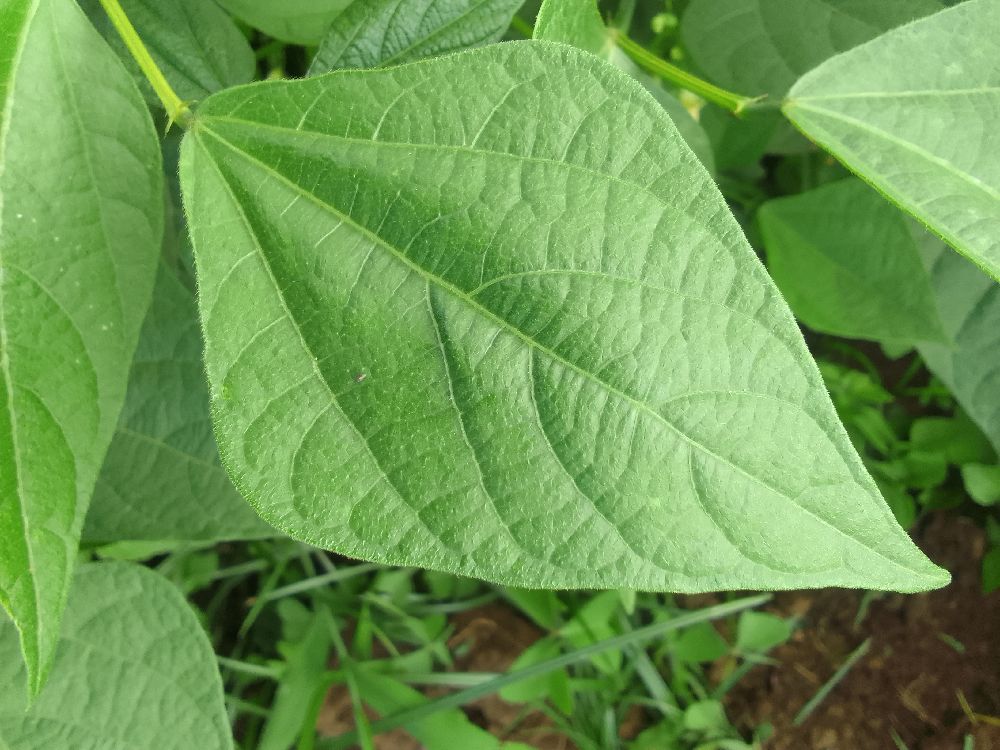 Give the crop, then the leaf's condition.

common bean, healthy
